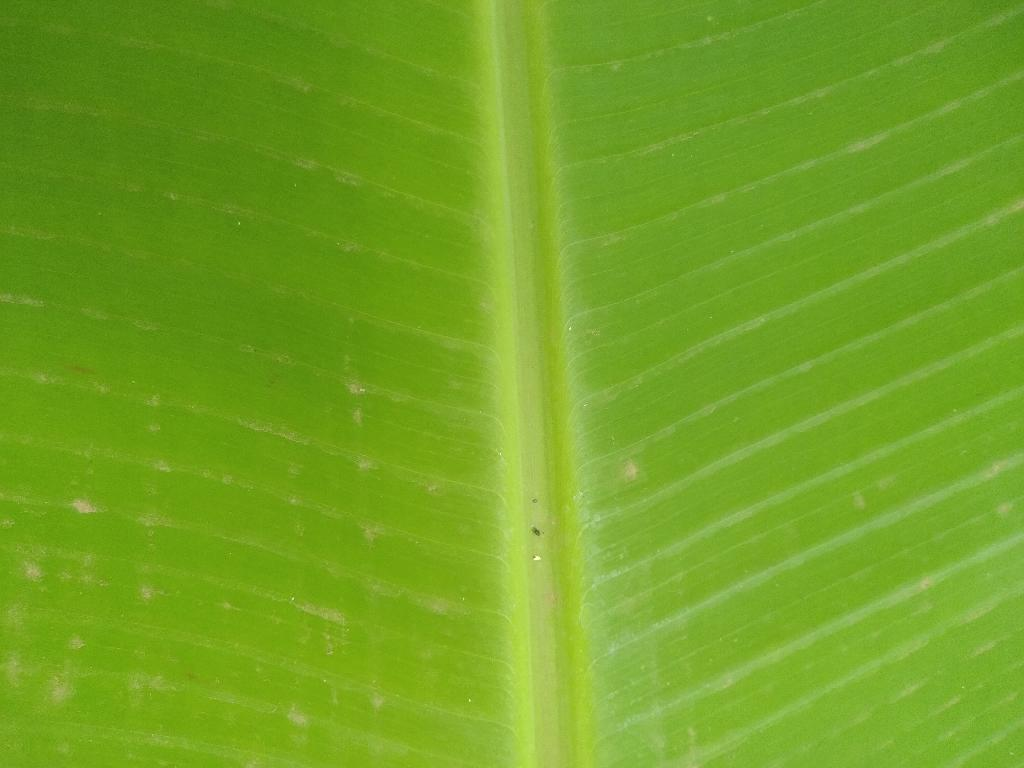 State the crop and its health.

banana, healthy
